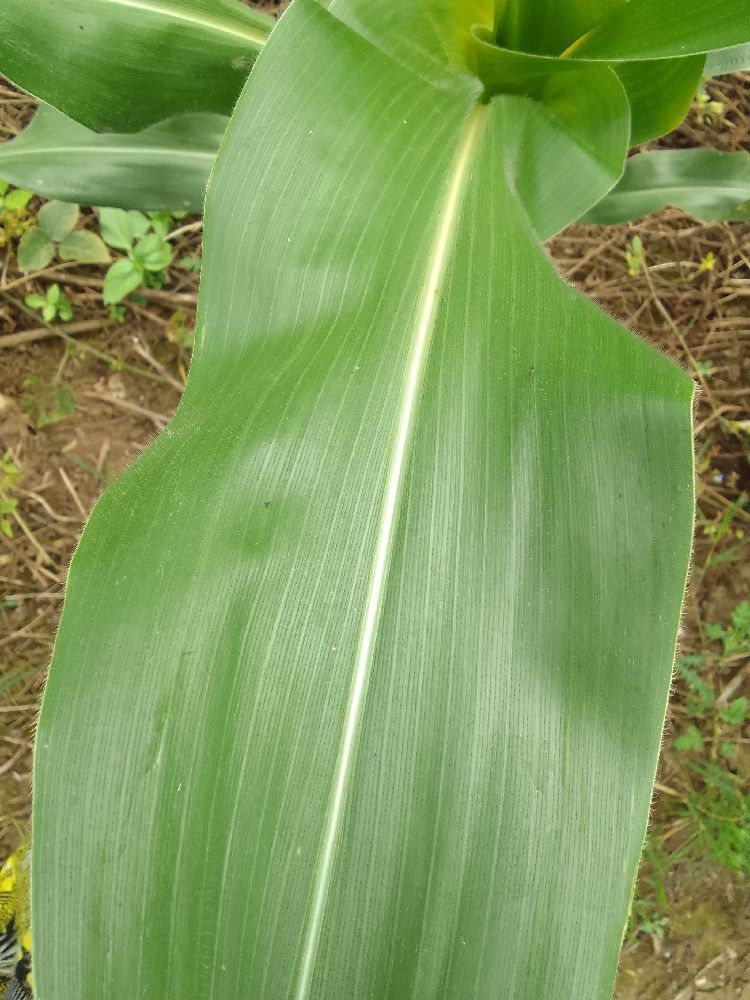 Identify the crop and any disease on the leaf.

maize, healthy
